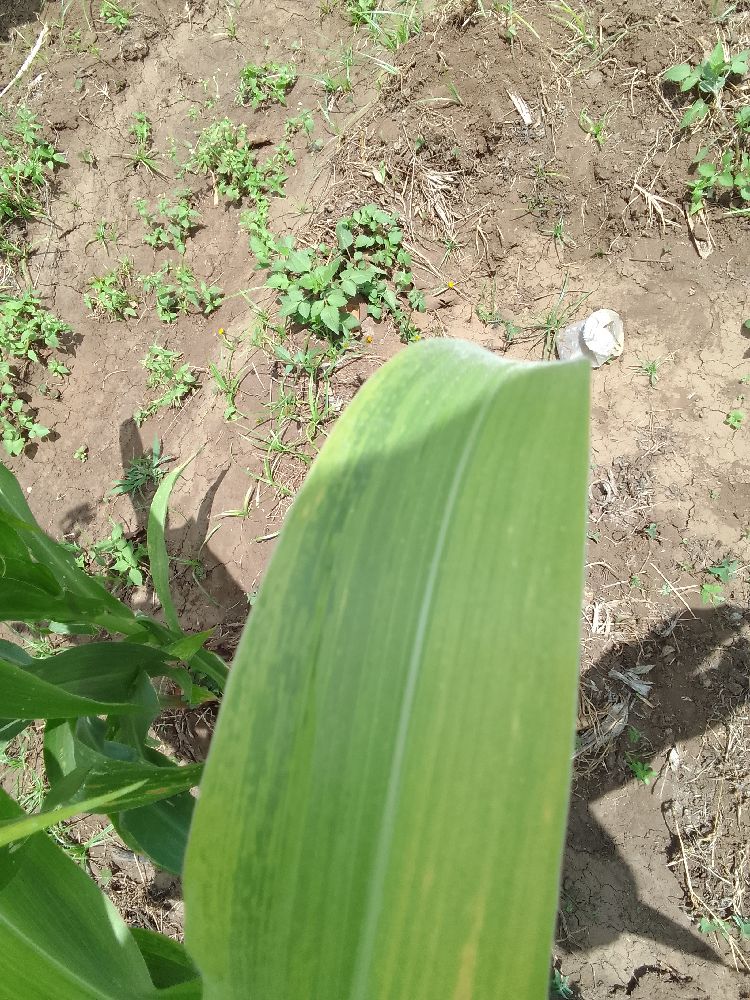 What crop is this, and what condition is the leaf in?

maize, maize lethal necrosis
